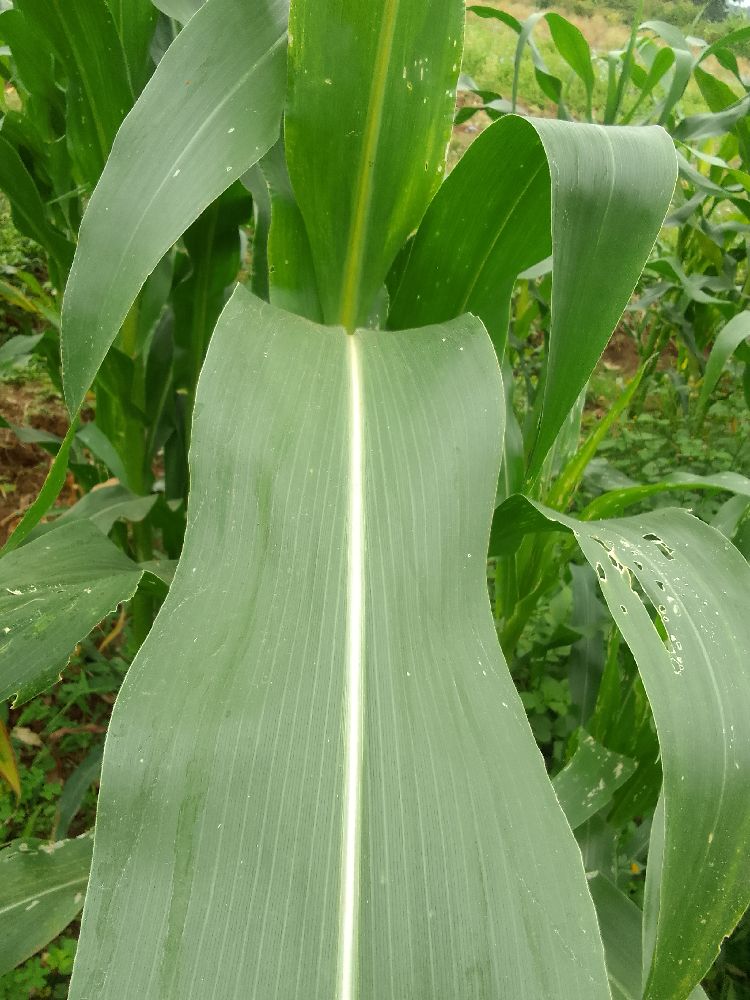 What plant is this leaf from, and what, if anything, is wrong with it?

maize, healthy
